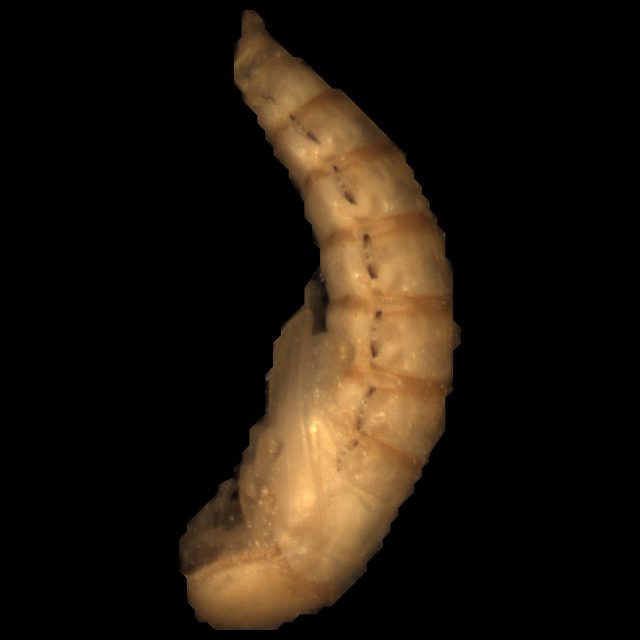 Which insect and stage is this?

mealworm pupa
